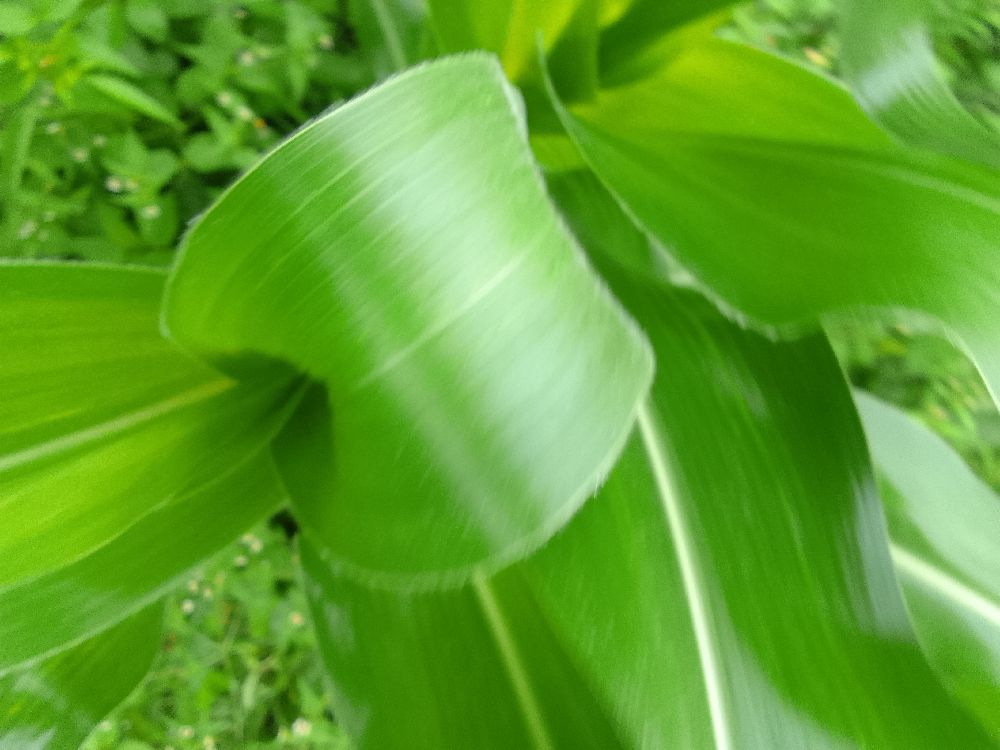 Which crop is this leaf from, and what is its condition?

maize, healthy
